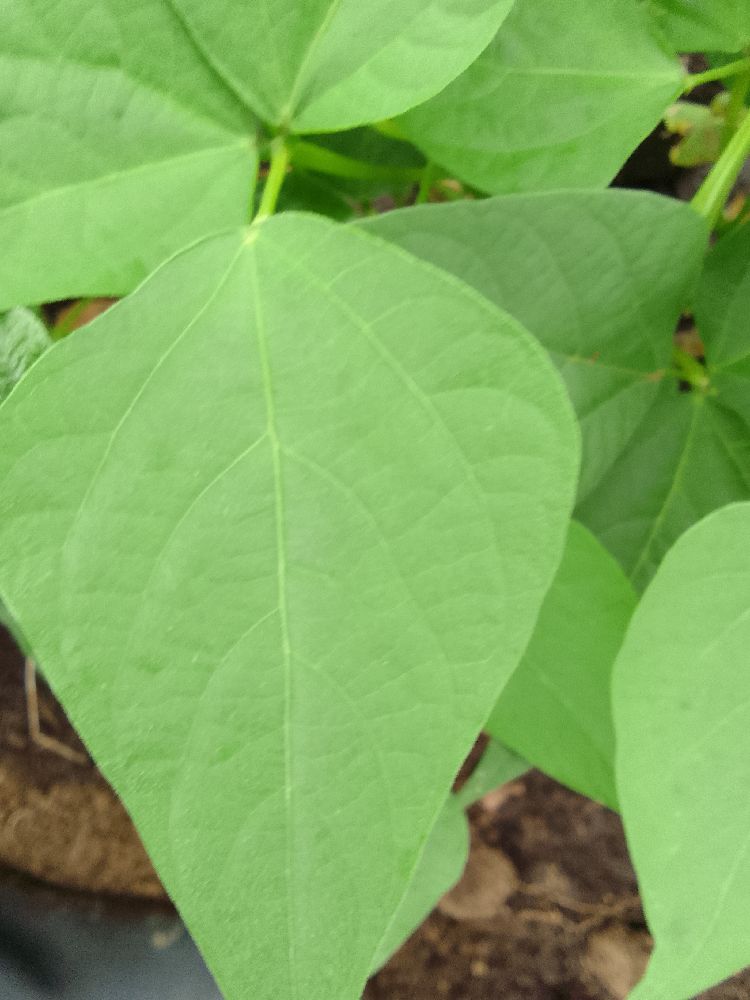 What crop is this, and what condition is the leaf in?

common bean, healthy
